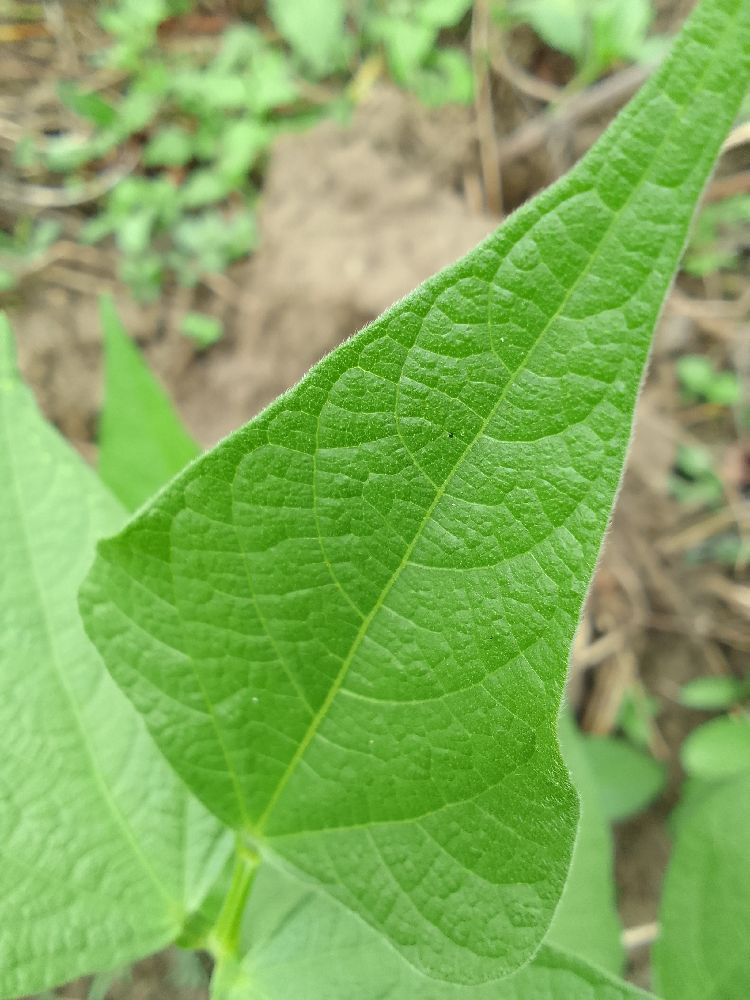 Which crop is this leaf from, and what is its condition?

common bean, bean rust
